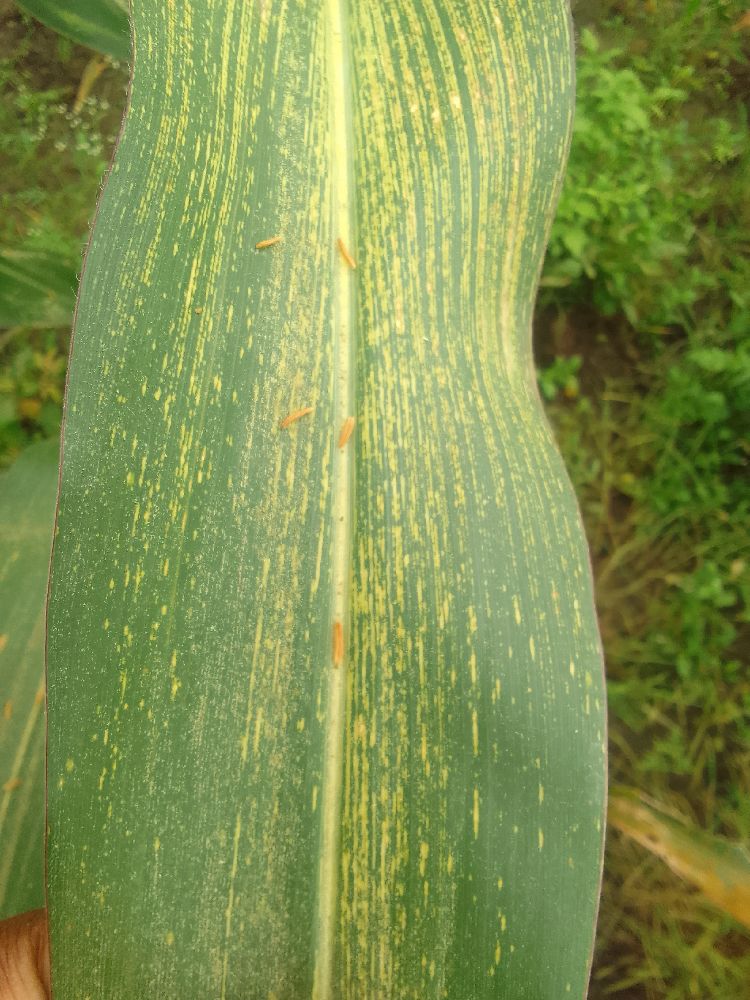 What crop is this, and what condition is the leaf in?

maize, maize streak virus
